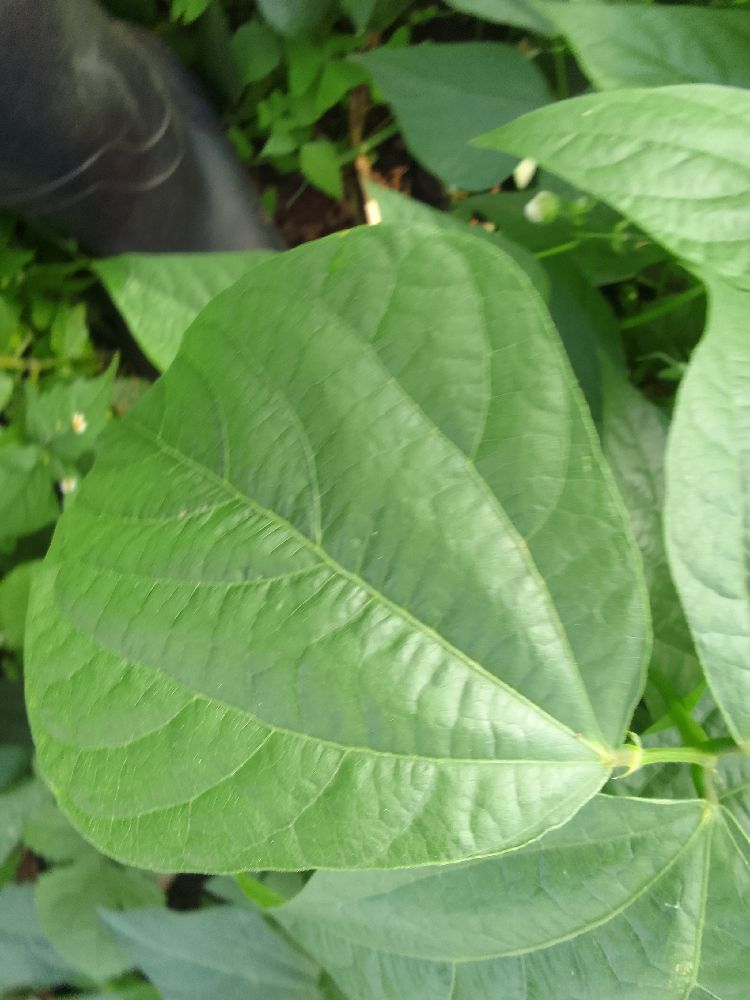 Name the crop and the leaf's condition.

common bean, healthy
